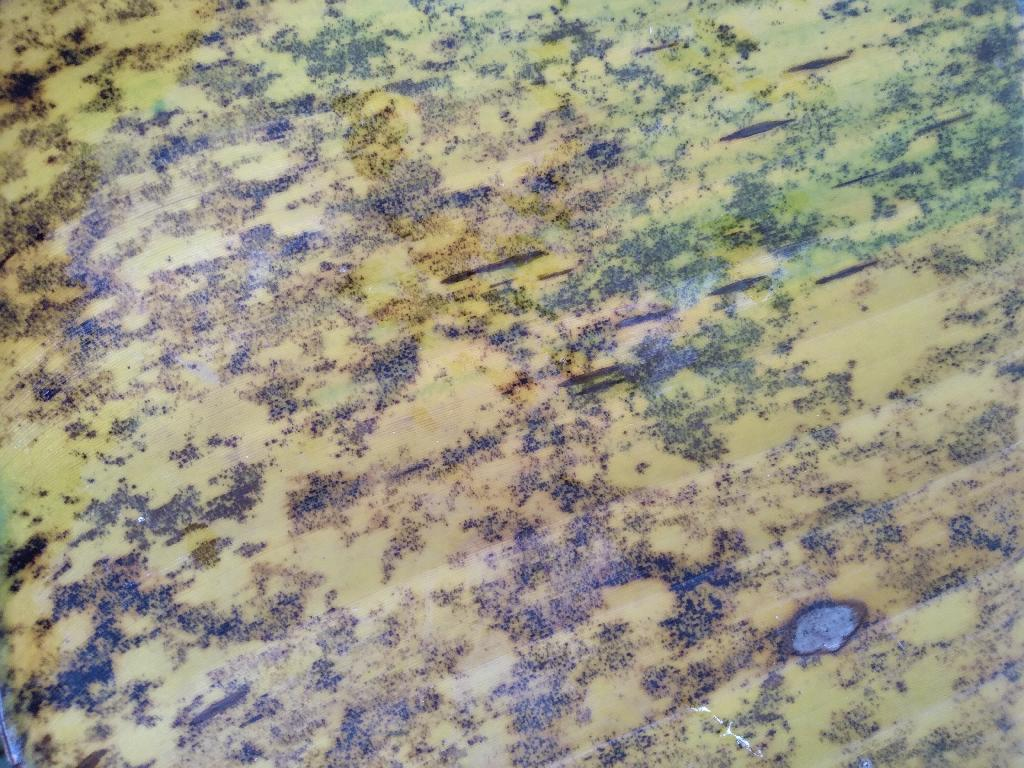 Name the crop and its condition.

banana, black sigatoka
